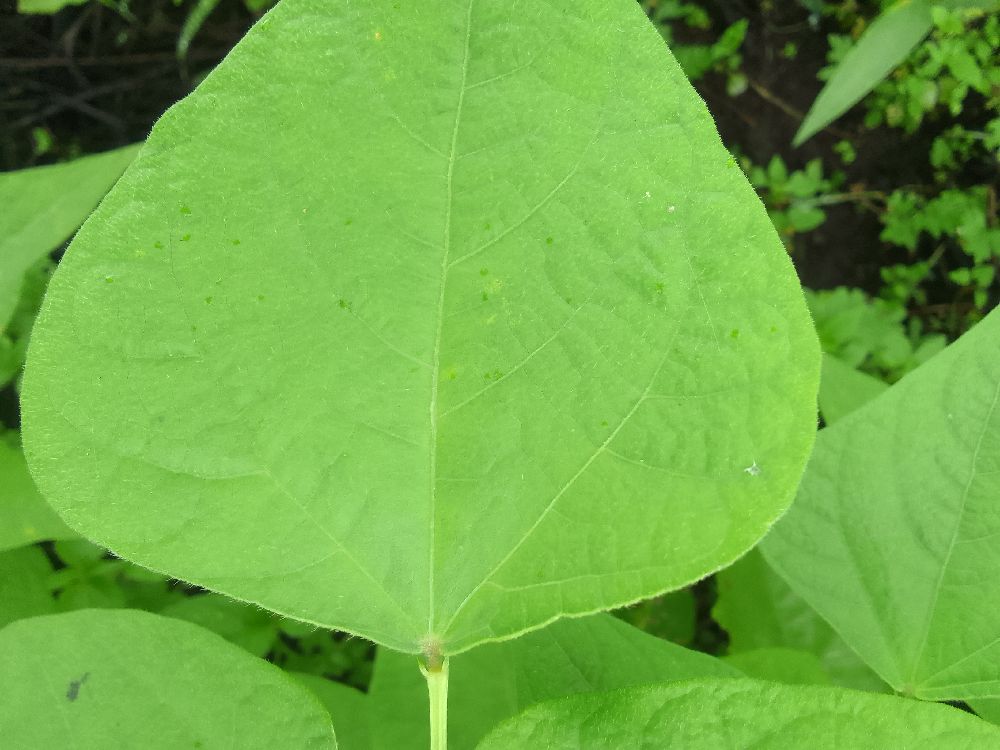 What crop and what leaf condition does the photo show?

common bean, healthy
